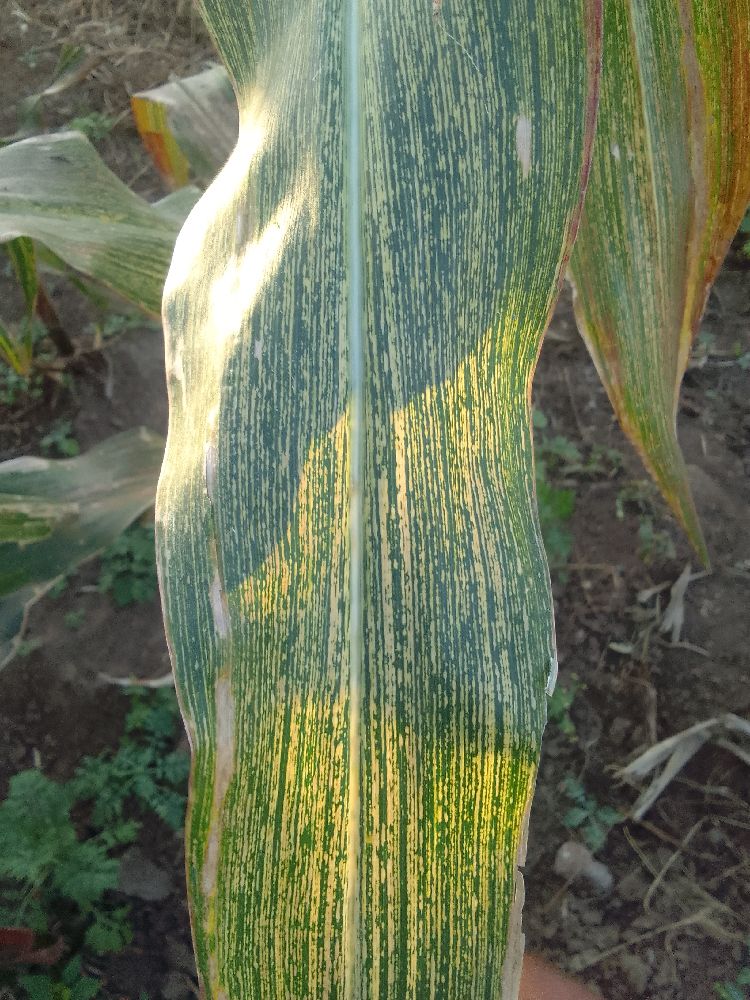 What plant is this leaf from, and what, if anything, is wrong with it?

maize, maize streak virus
